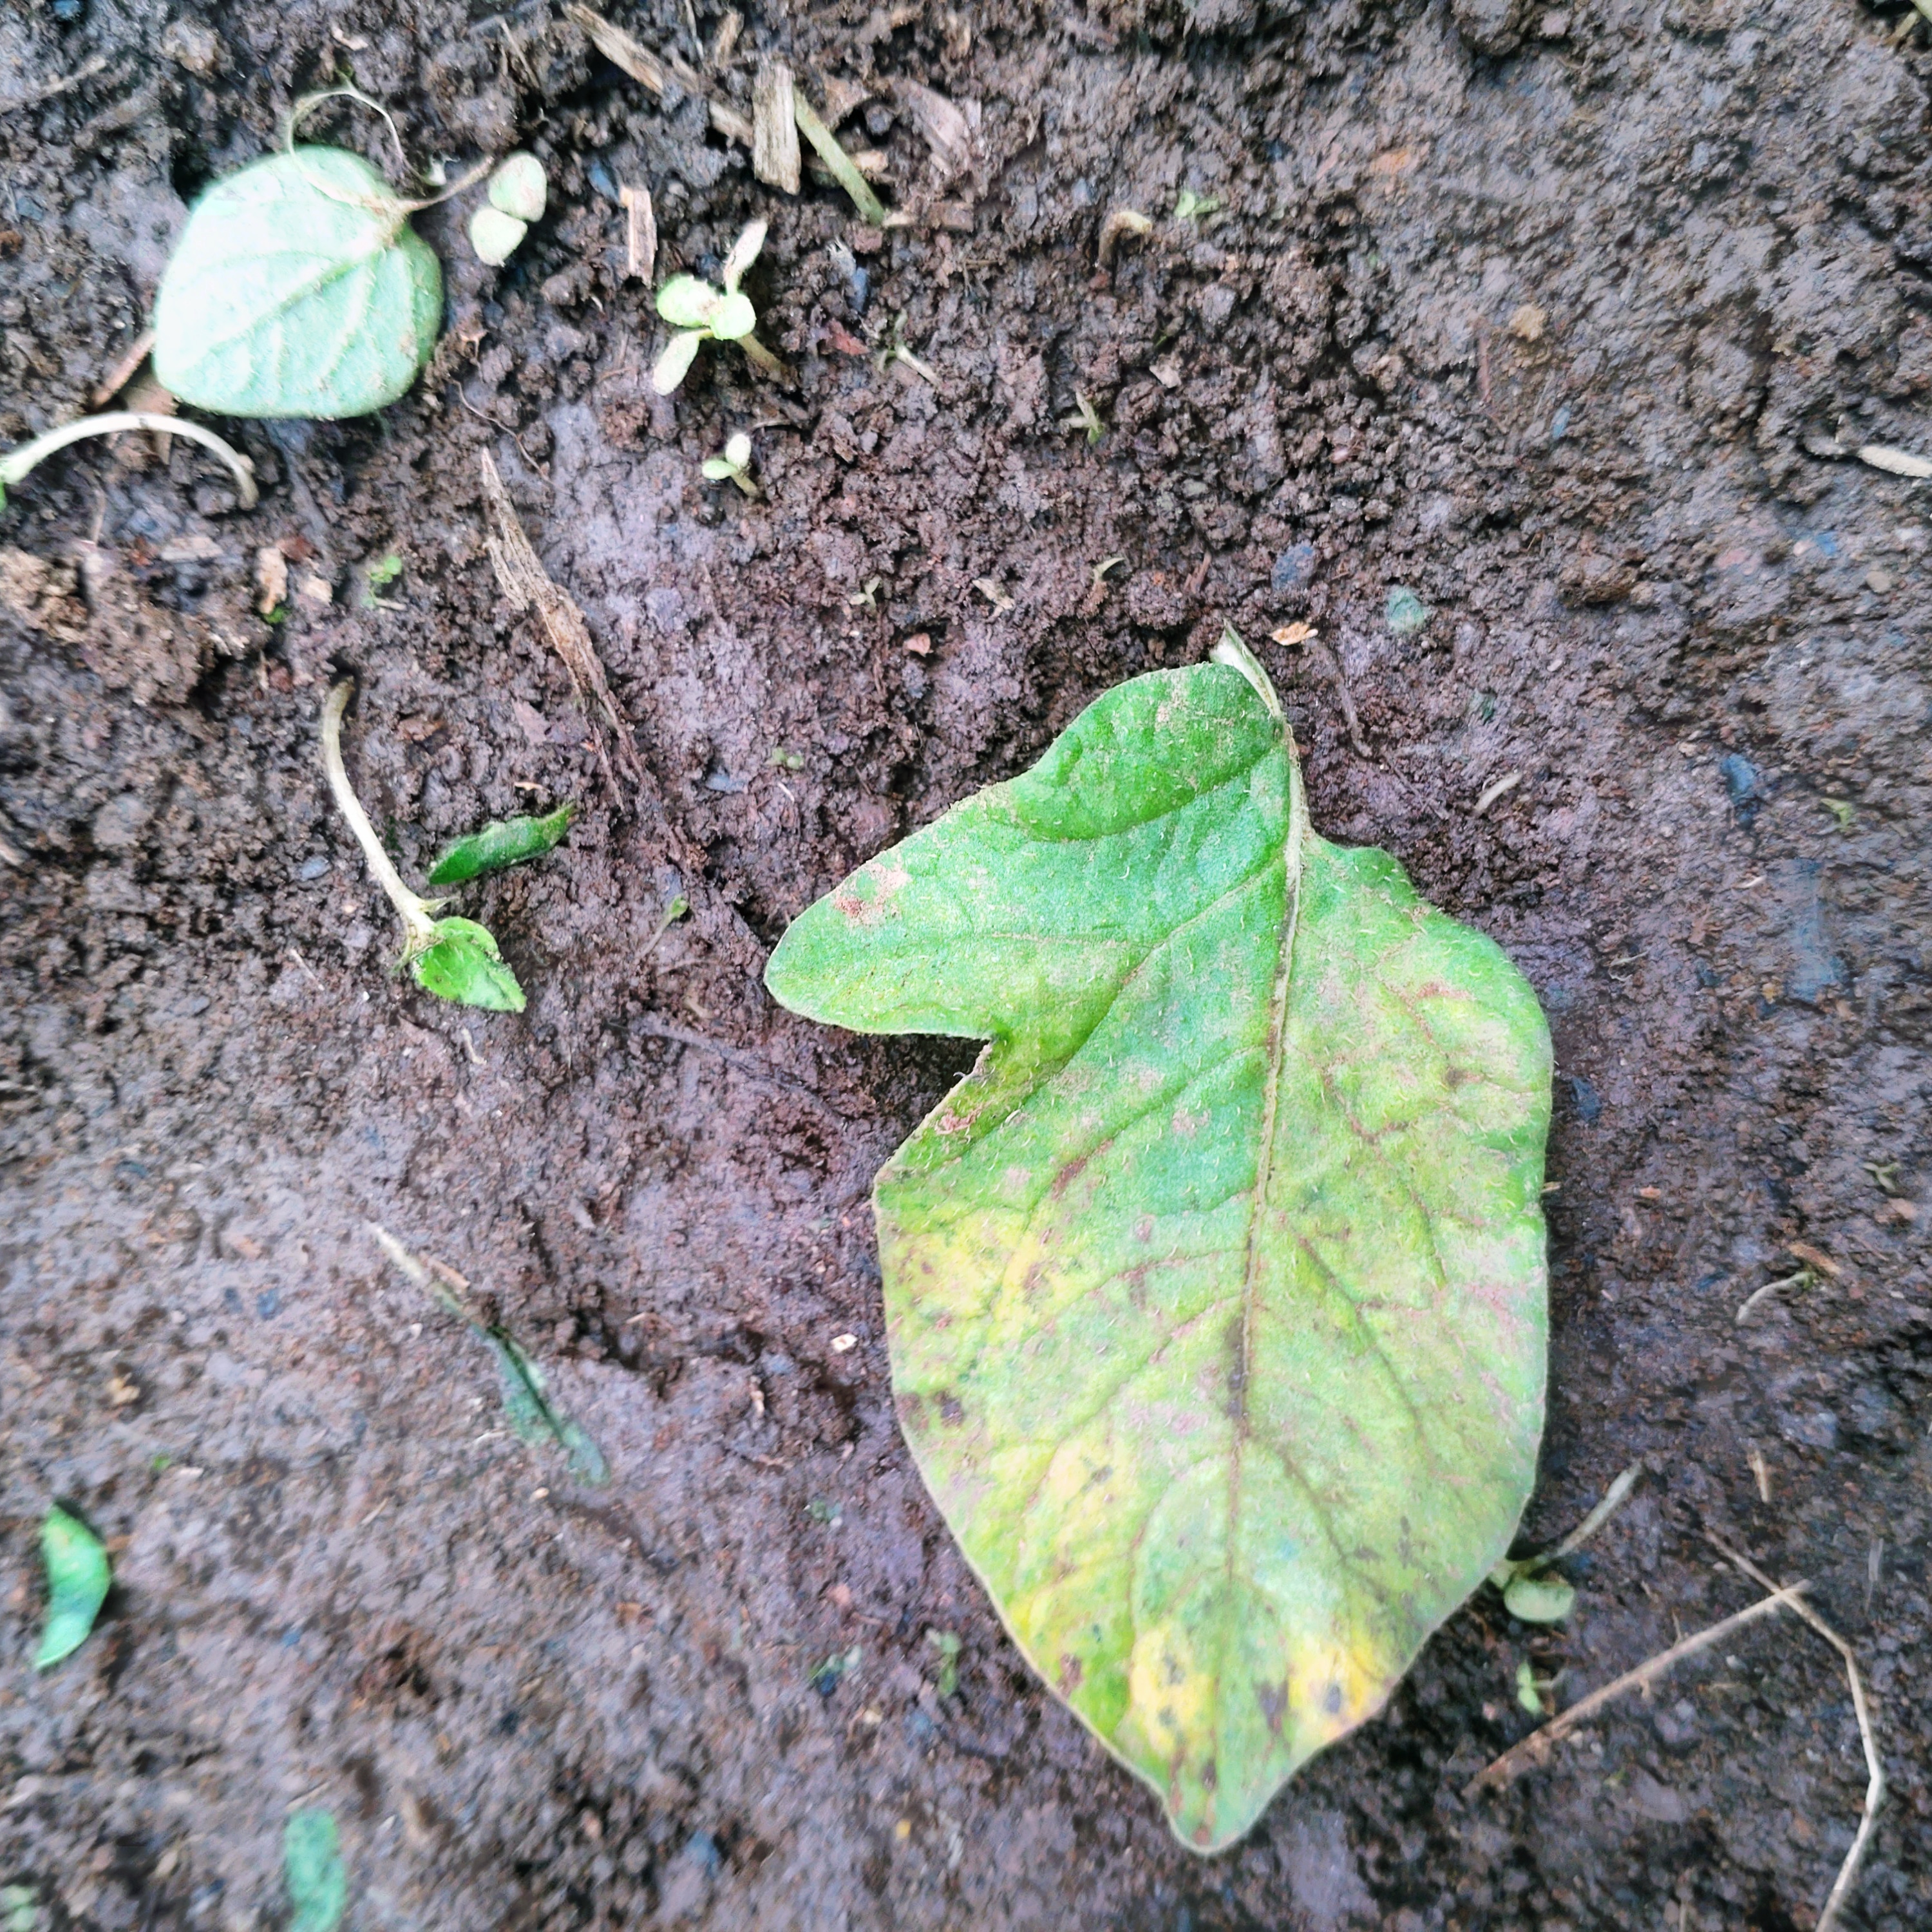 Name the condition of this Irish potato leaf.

late blight
